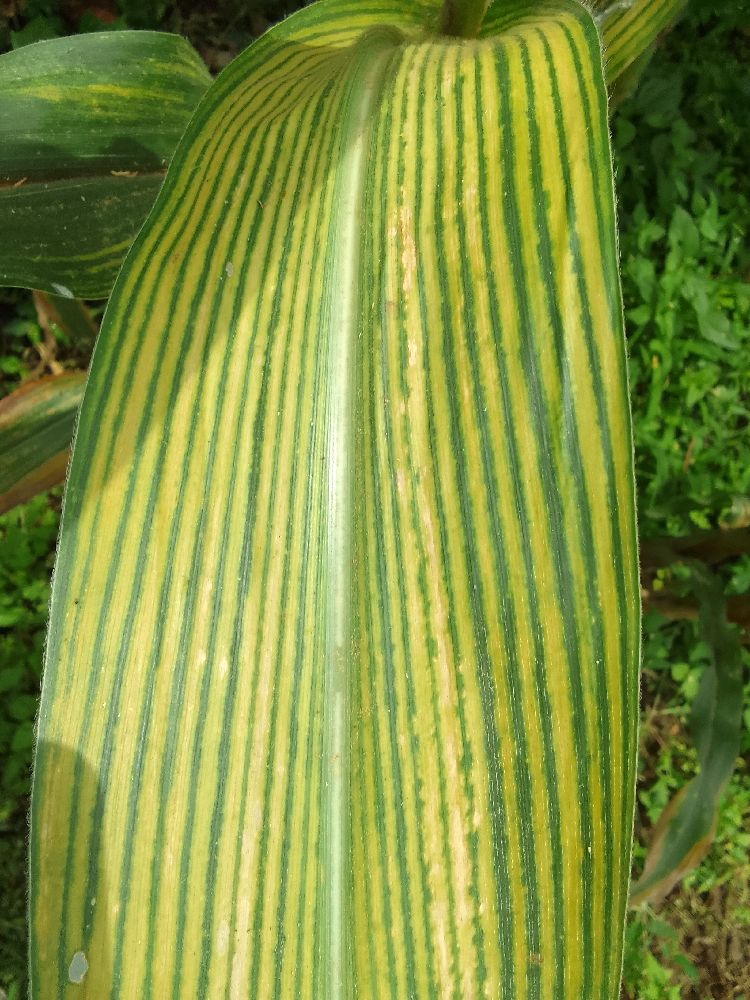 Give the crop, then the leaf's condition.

maize, maize lethal necrosis
